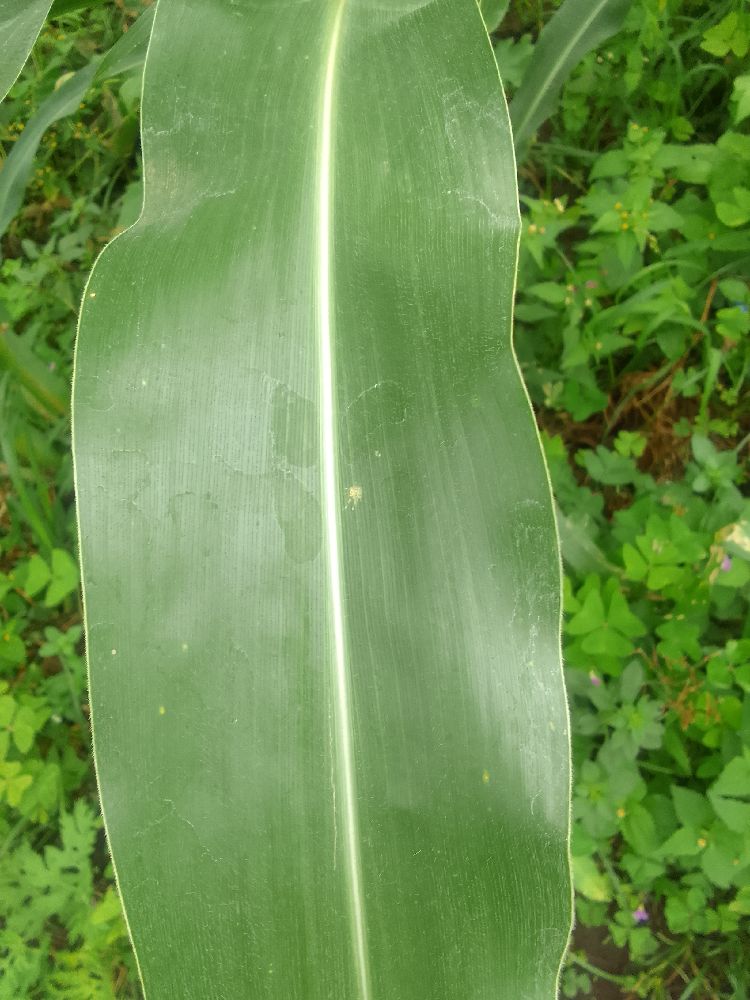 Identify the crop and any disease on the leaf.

maize, healthy
